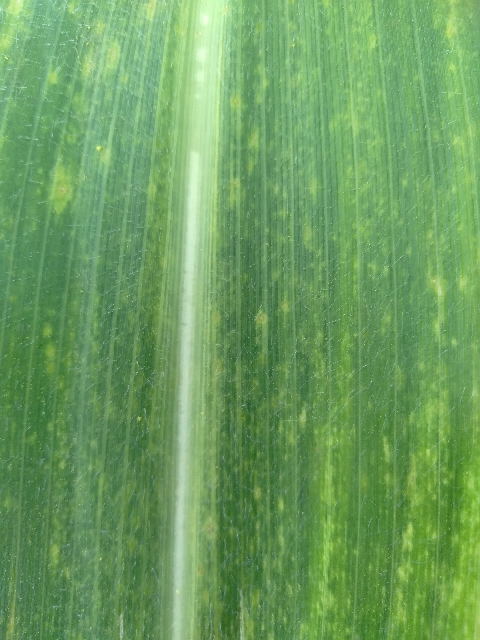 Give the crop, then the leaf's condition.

maize, maize lethal necrosis
